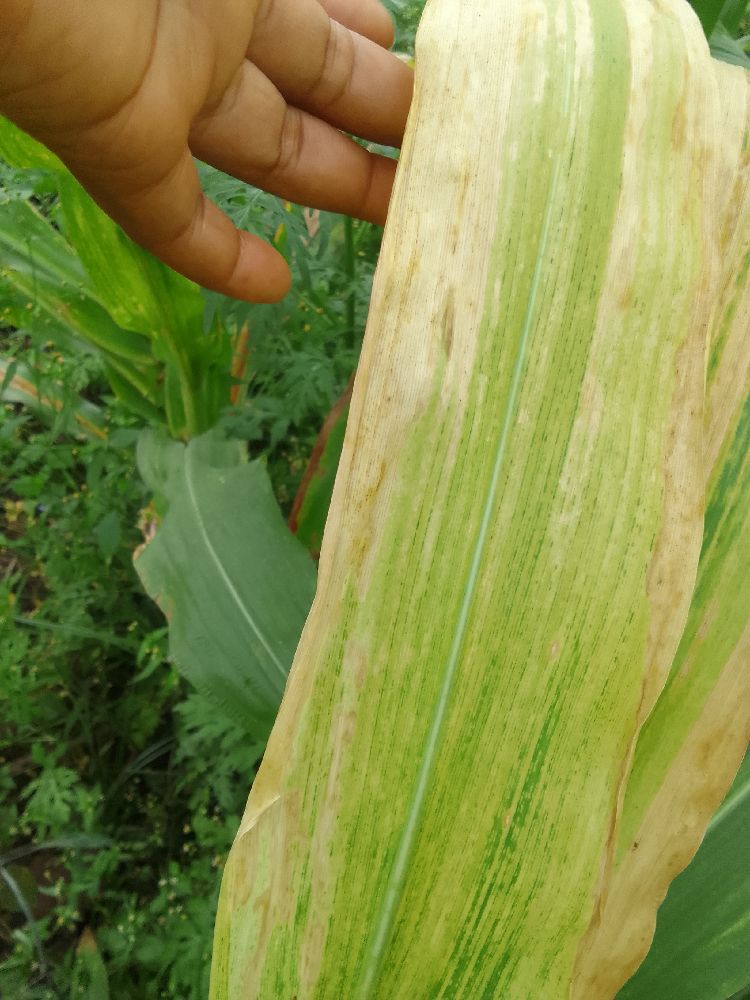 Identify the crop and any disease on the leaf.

maize, maize lethal necrosis
